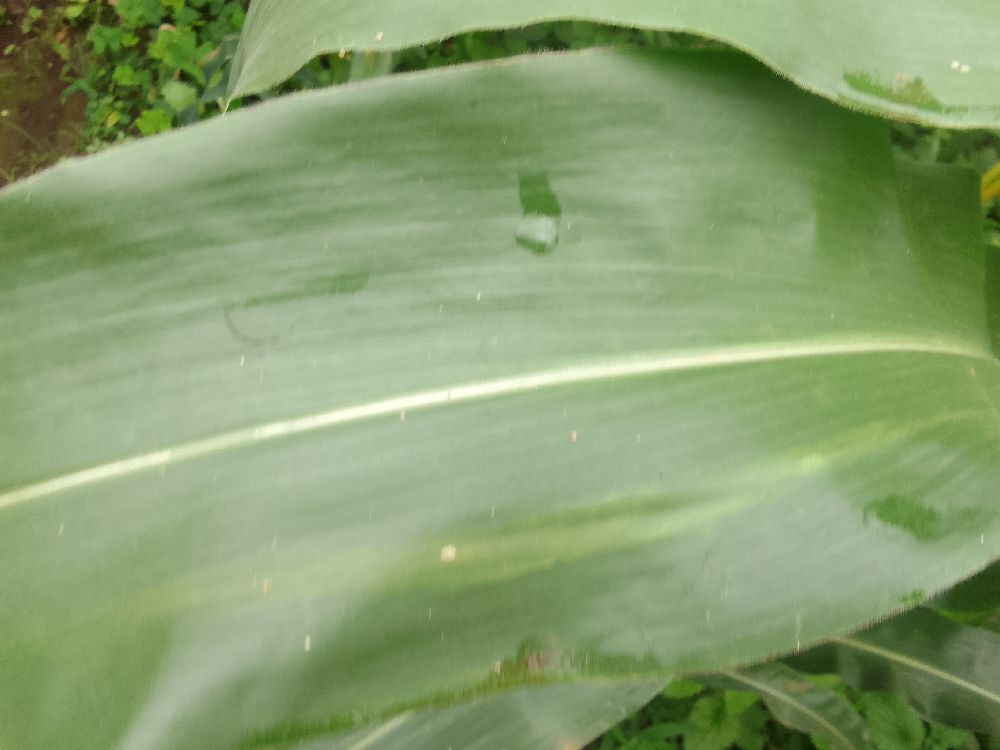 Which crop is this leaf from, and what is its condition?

maize, healthy
